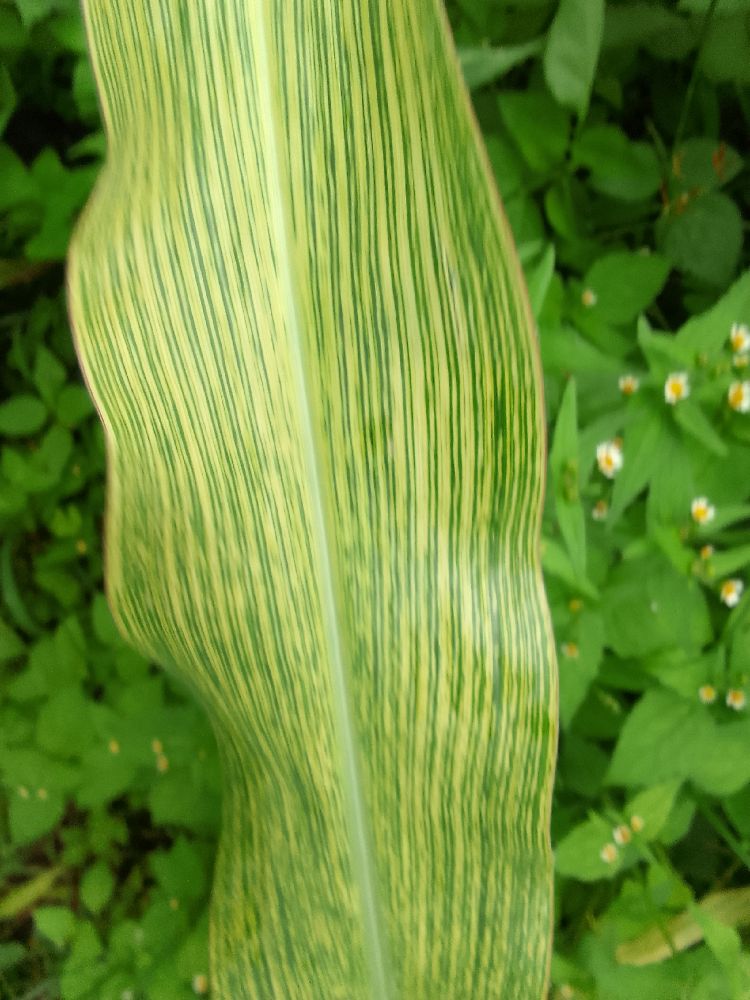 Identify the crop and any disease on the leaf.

maize, maize streak virus
